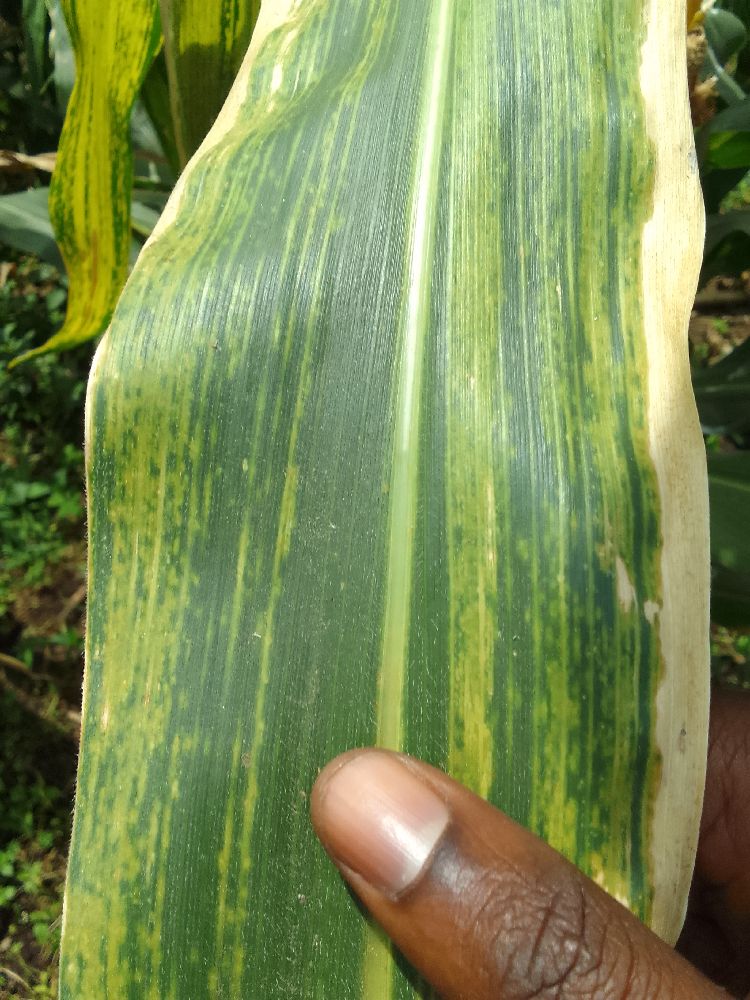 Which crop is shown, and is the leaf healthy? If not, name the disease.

maize, maize lethal necrosis
